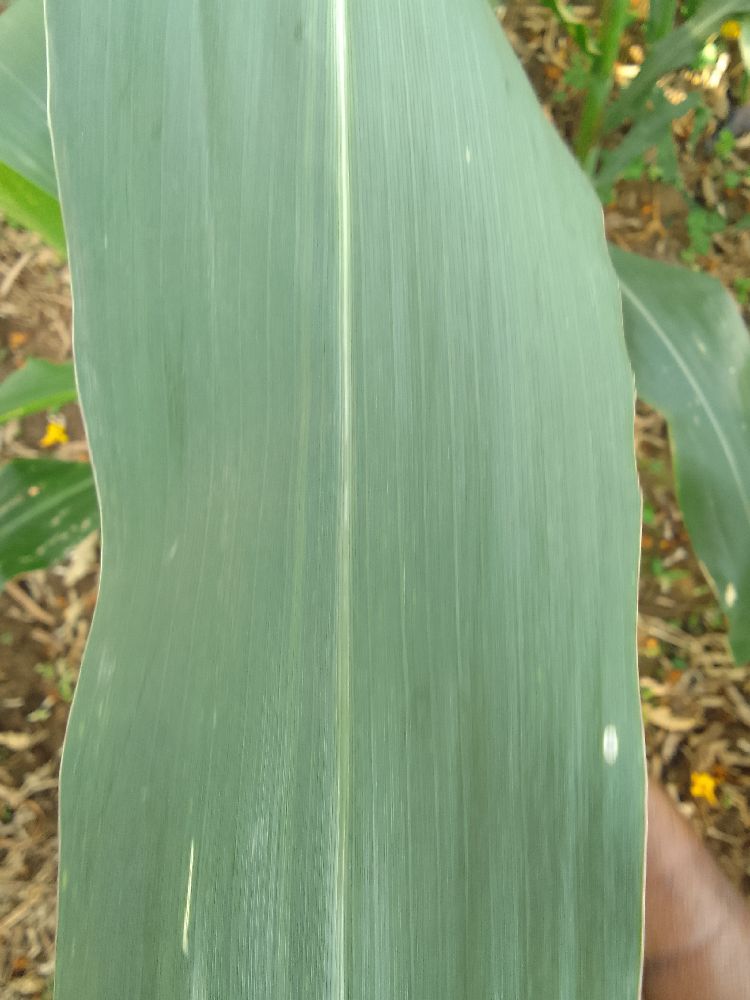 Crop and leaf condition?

maize, healthy
